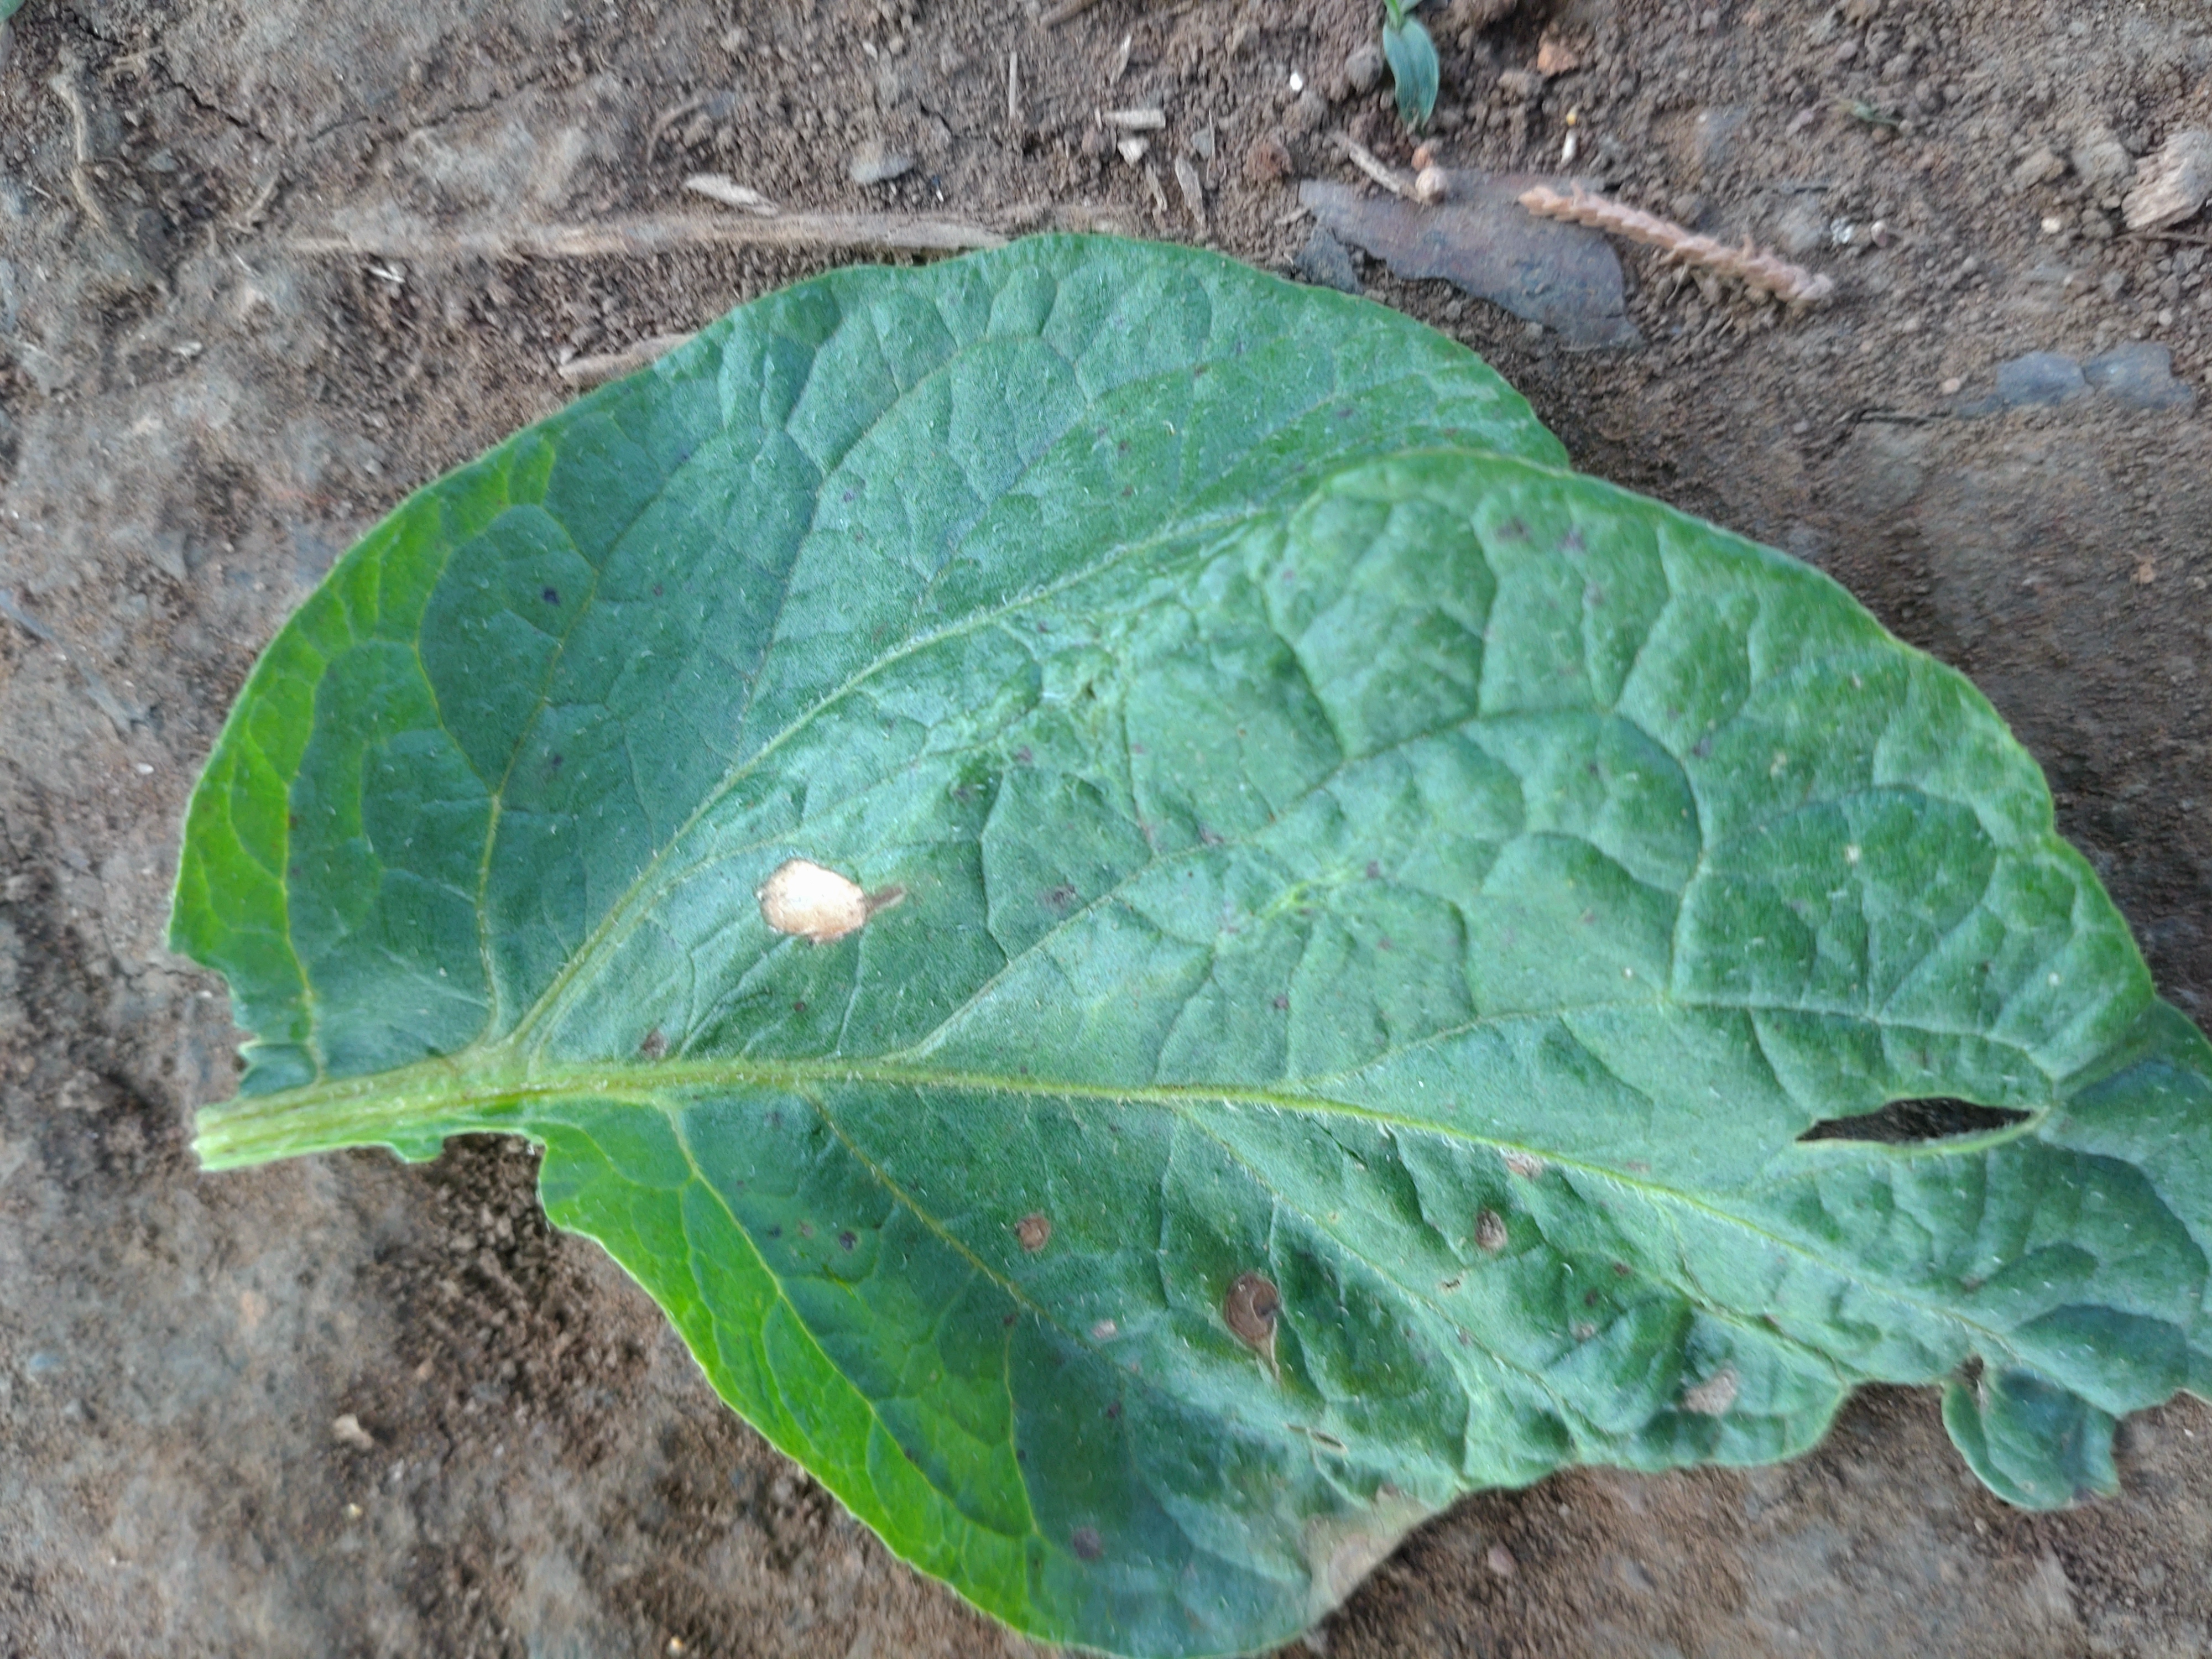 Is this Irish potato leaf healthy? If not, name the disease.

early blight
